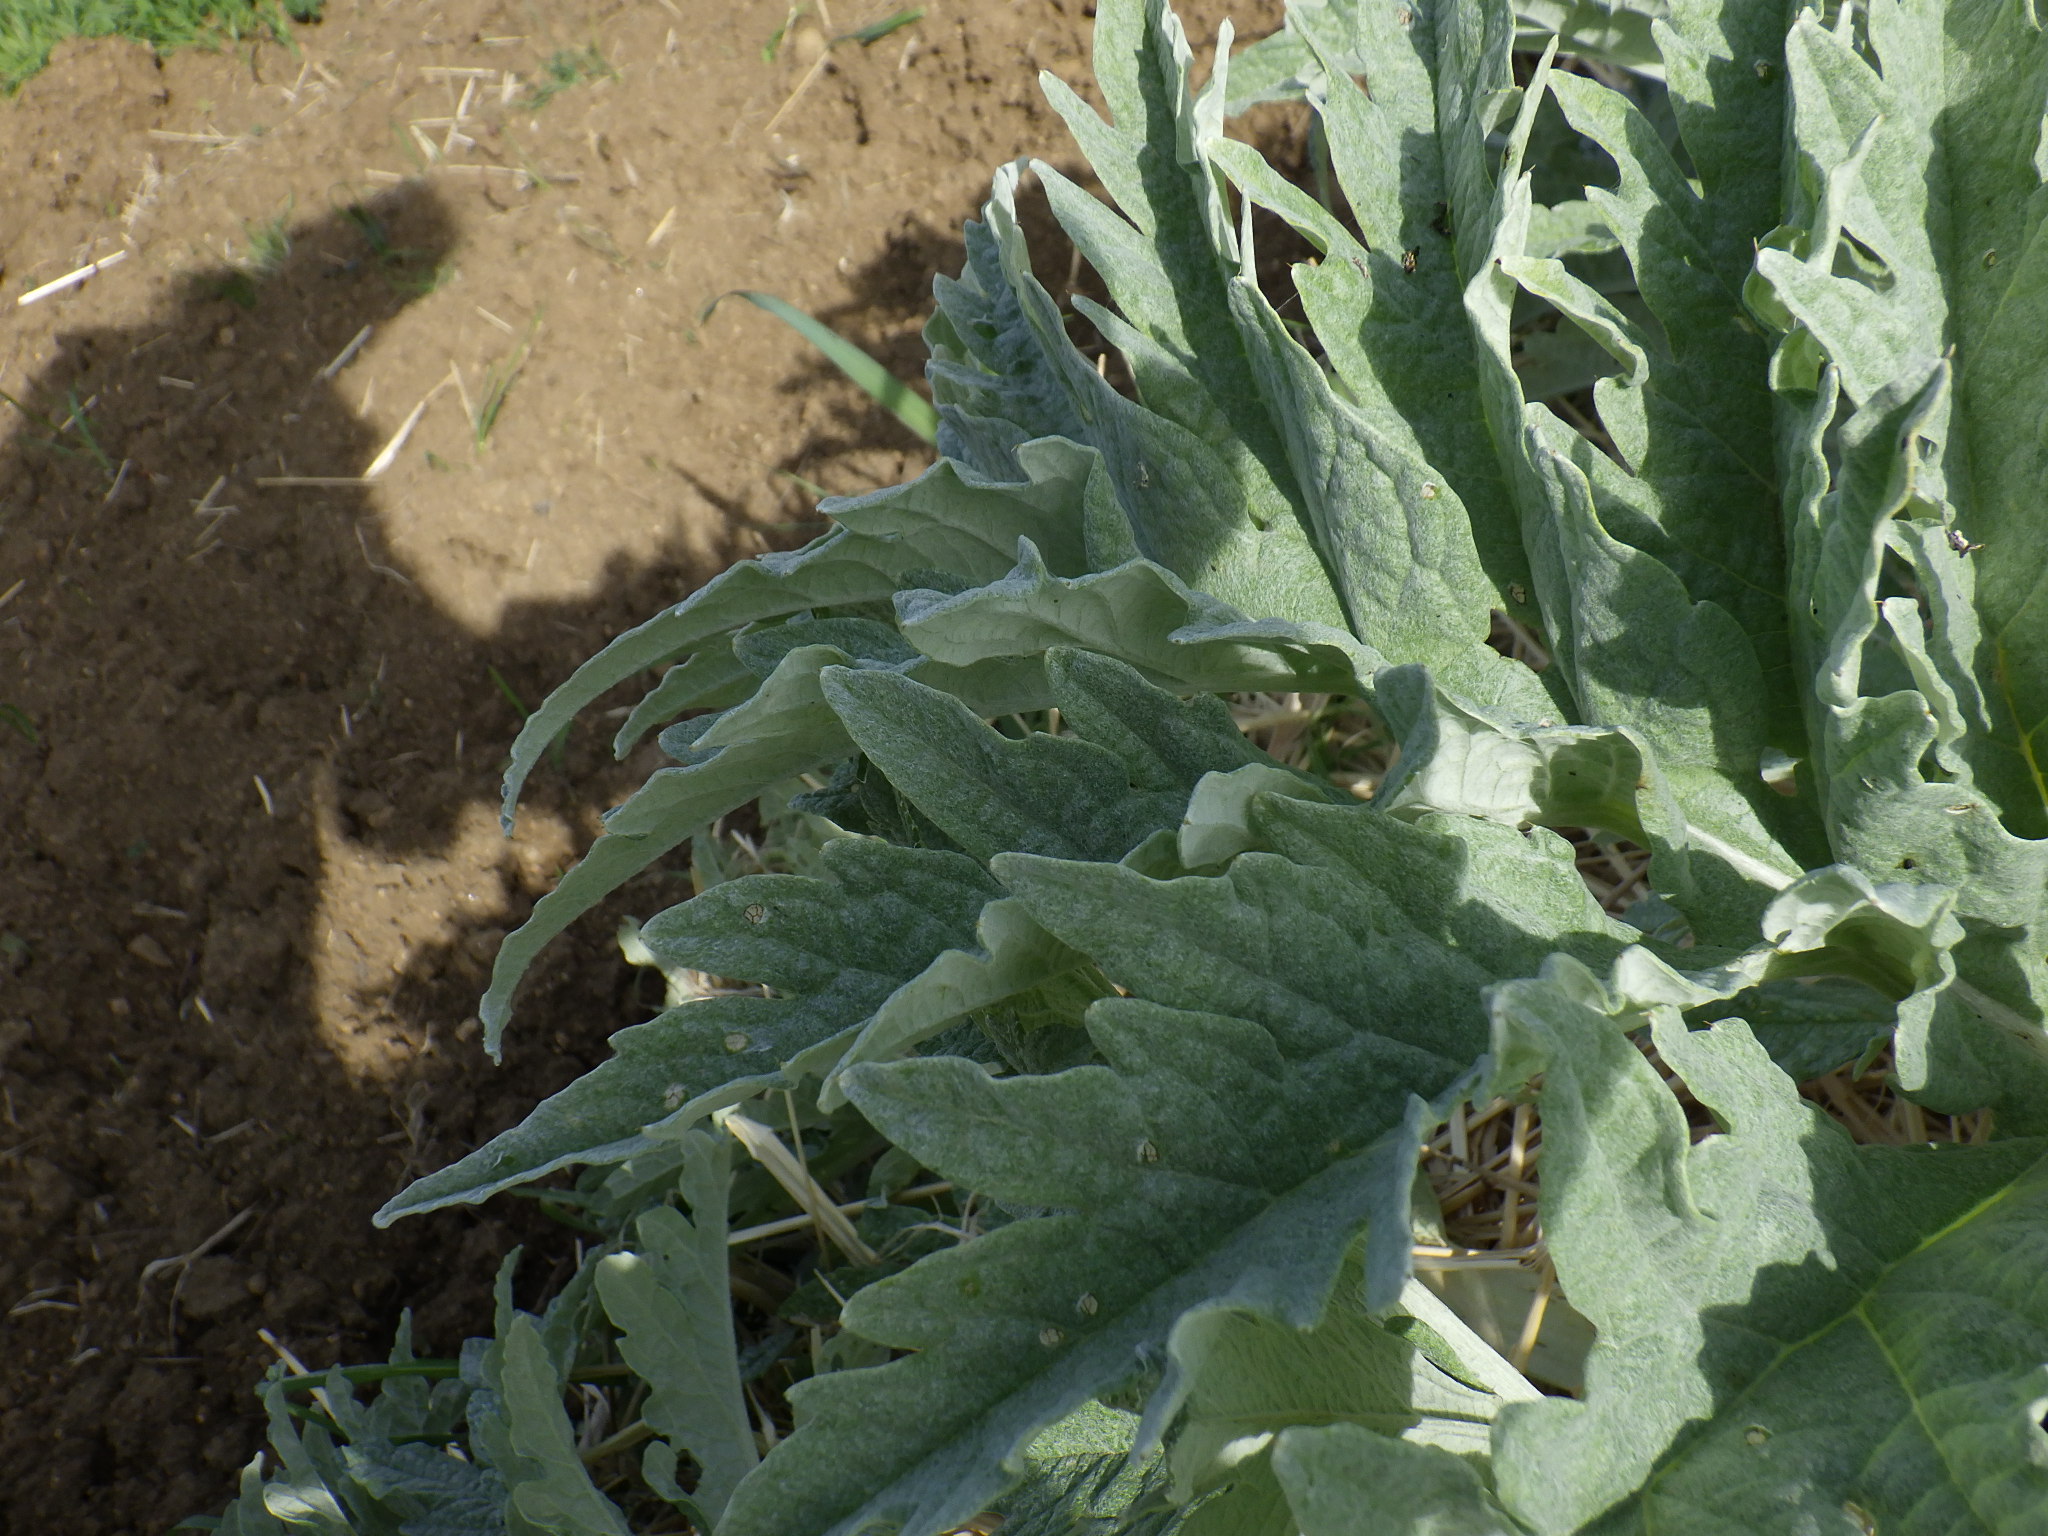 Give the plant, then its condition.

artichoke, phytophagous
